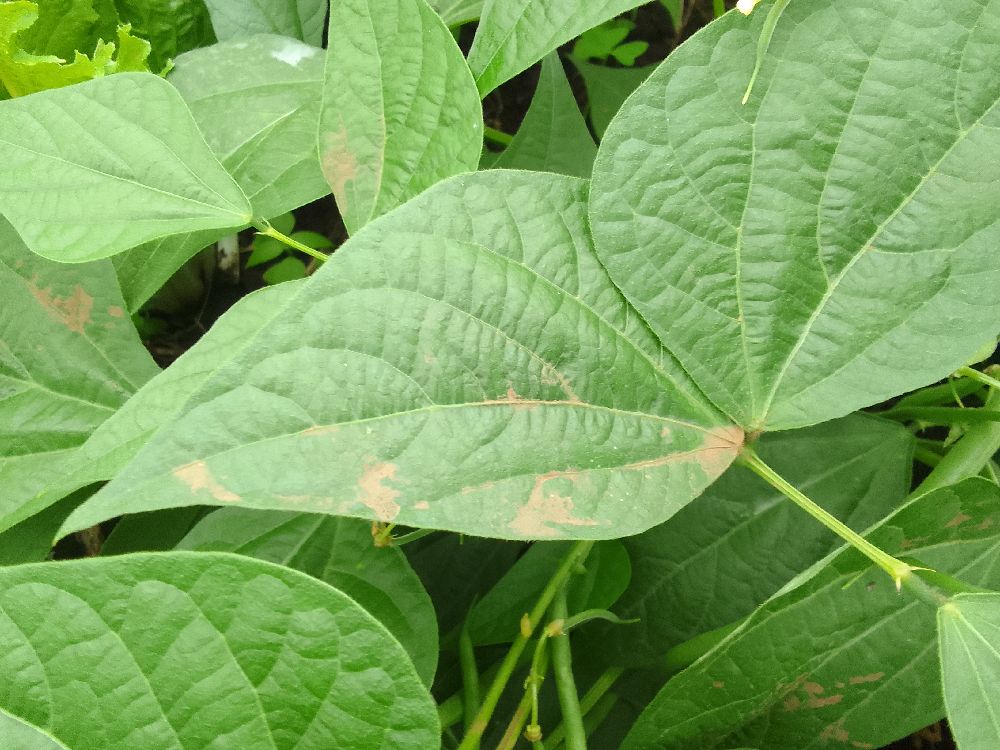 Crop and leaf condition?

common bean, healthy
